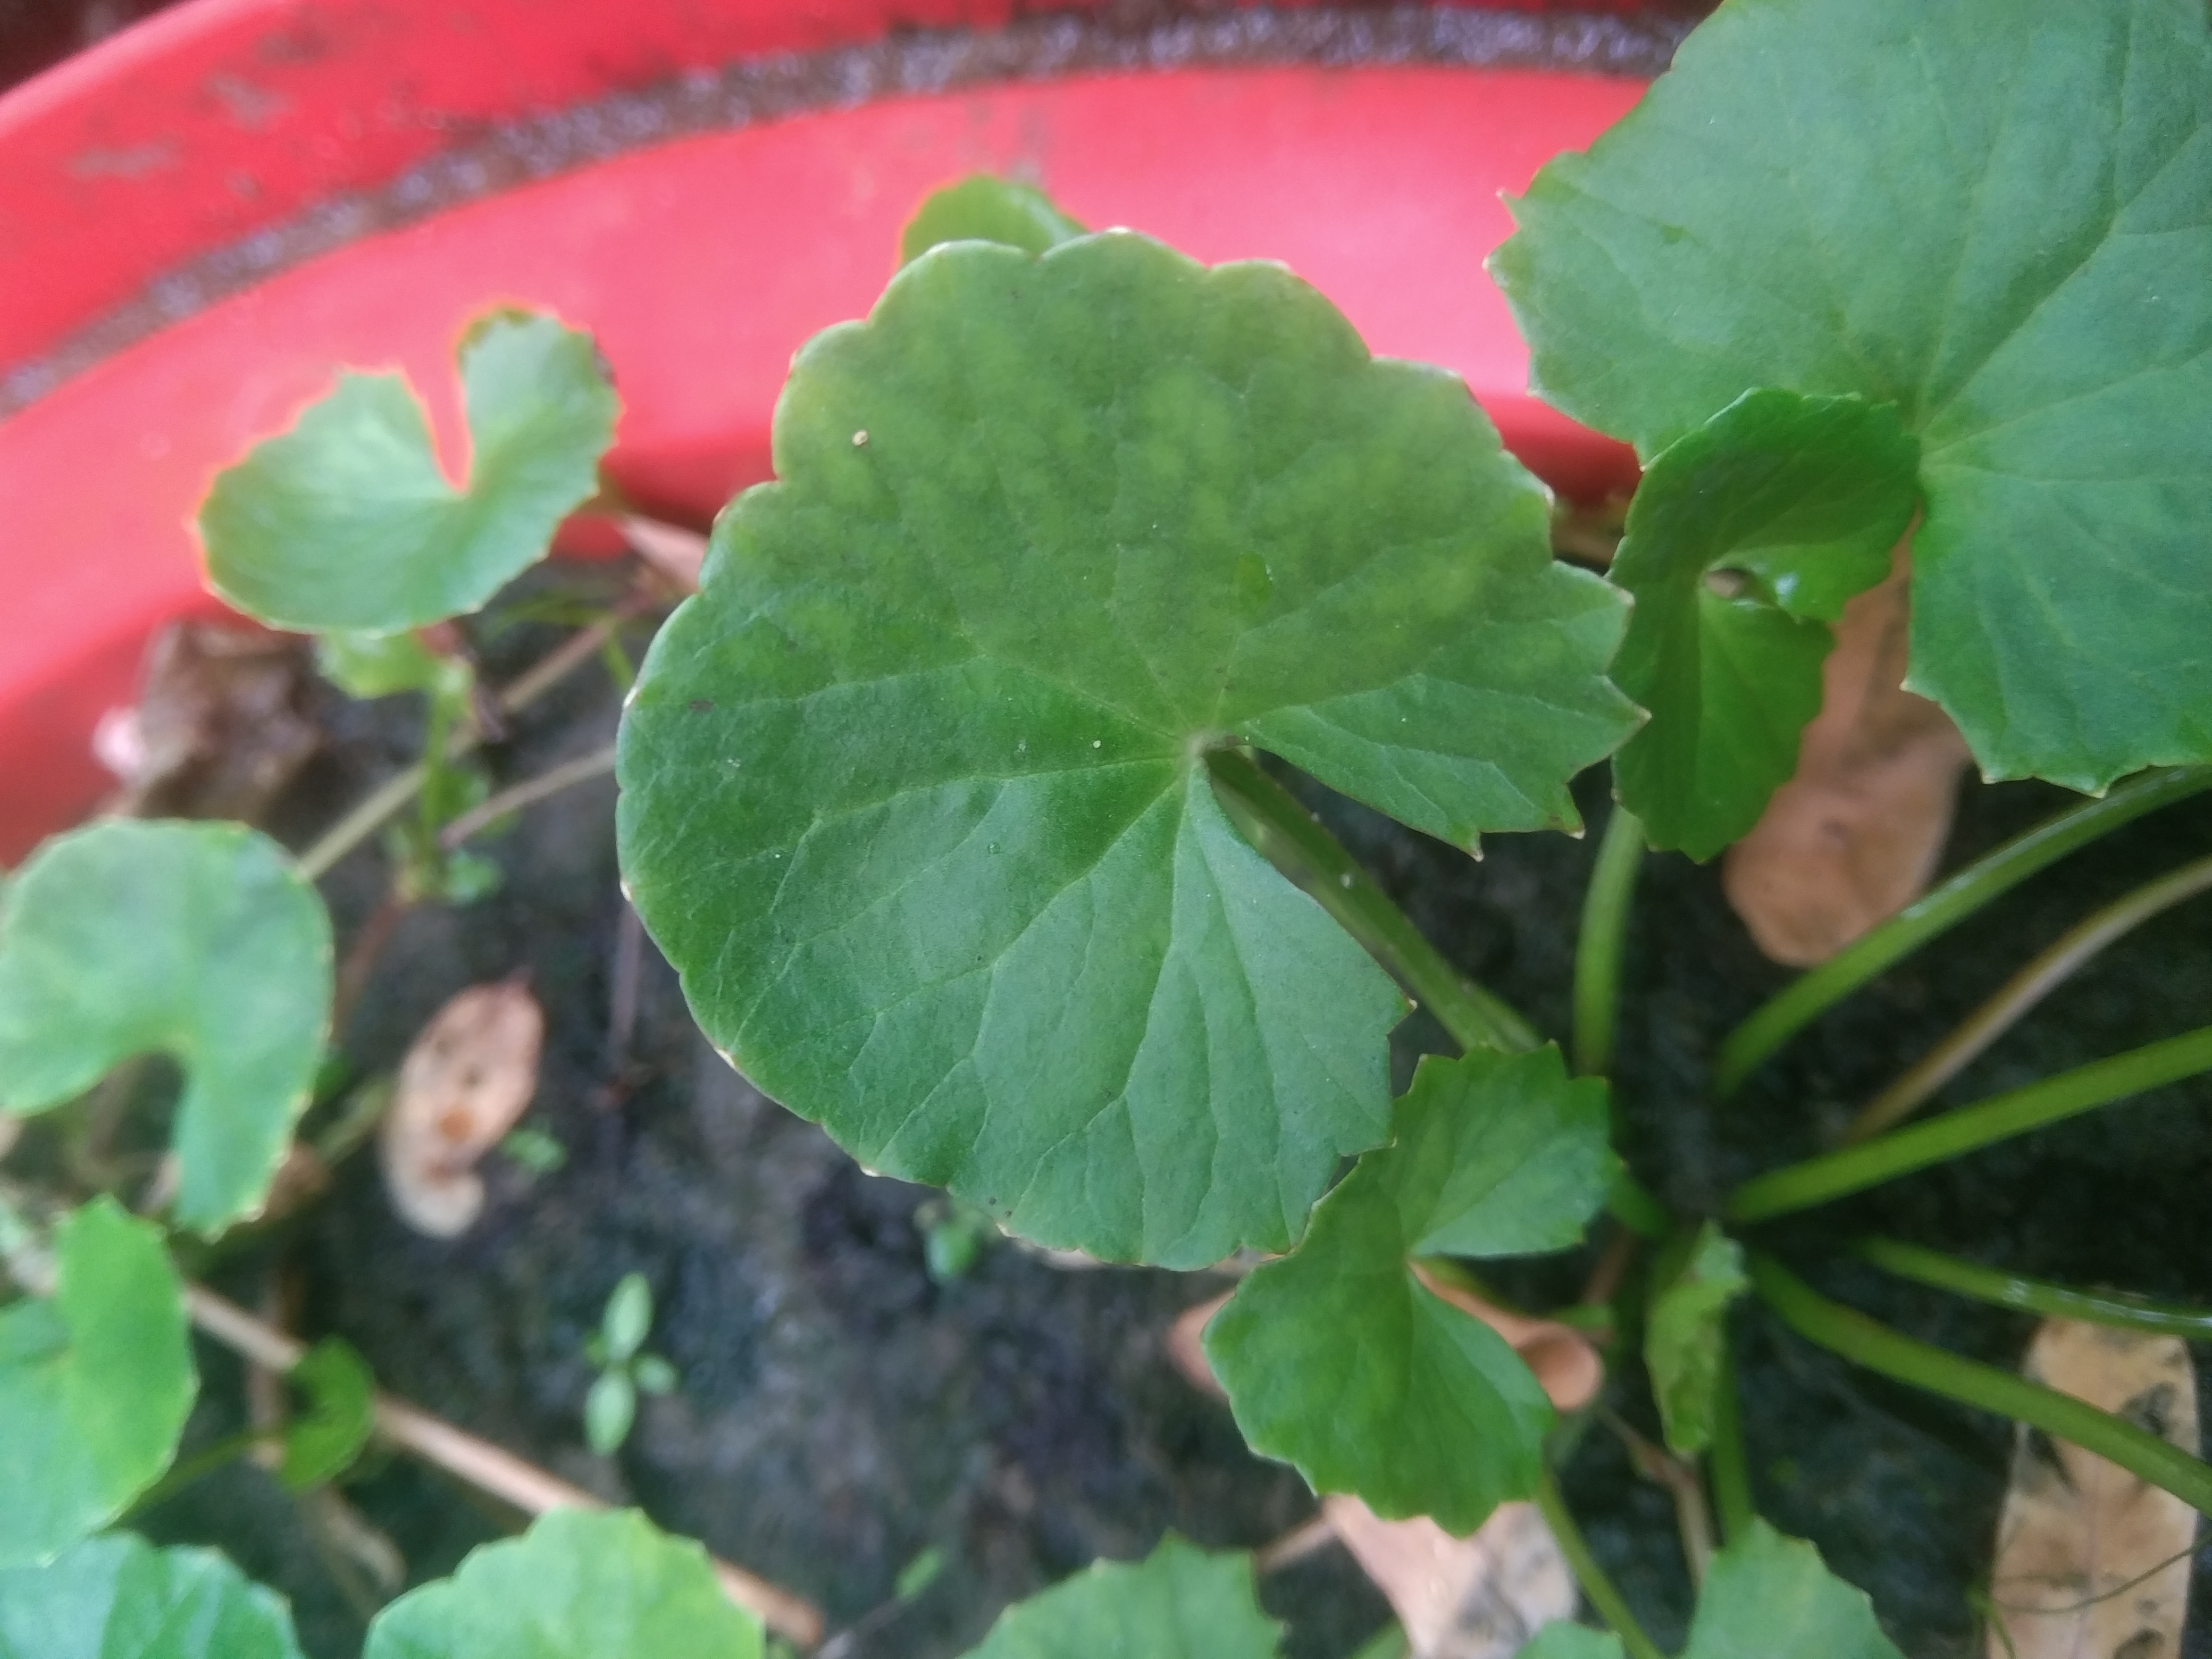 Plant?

thankuni
